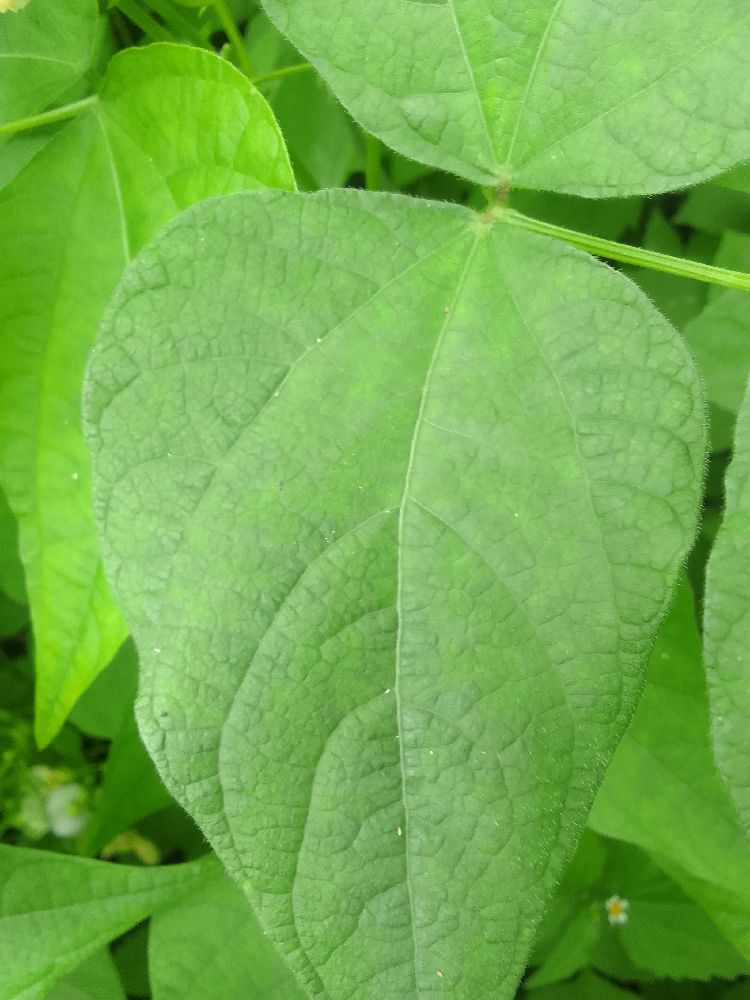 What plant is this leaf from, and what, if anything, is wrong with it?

common bean, healthy
